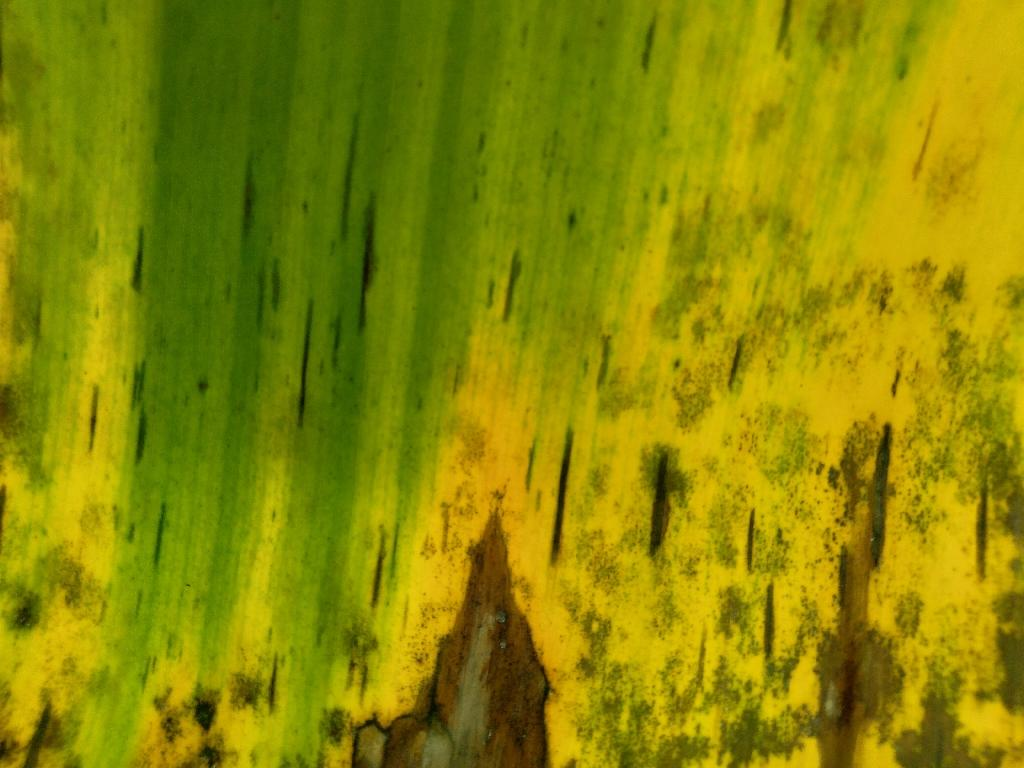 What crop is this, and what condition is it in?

banana, black sigatoka
